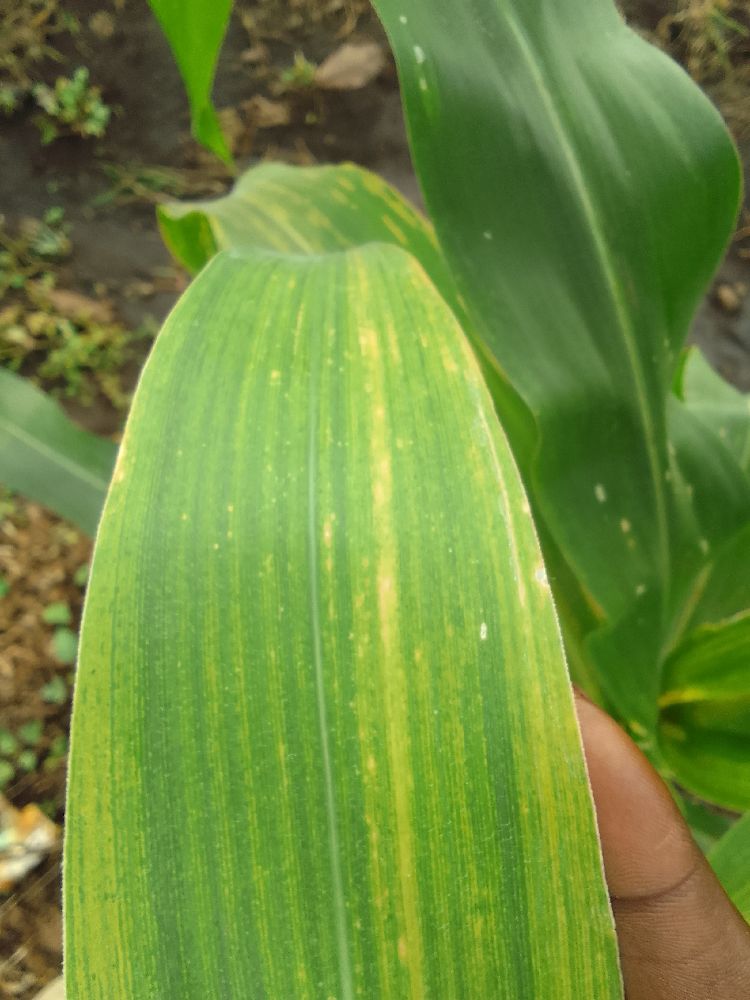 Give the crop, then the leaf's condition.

maize, maize lethal necrosis
